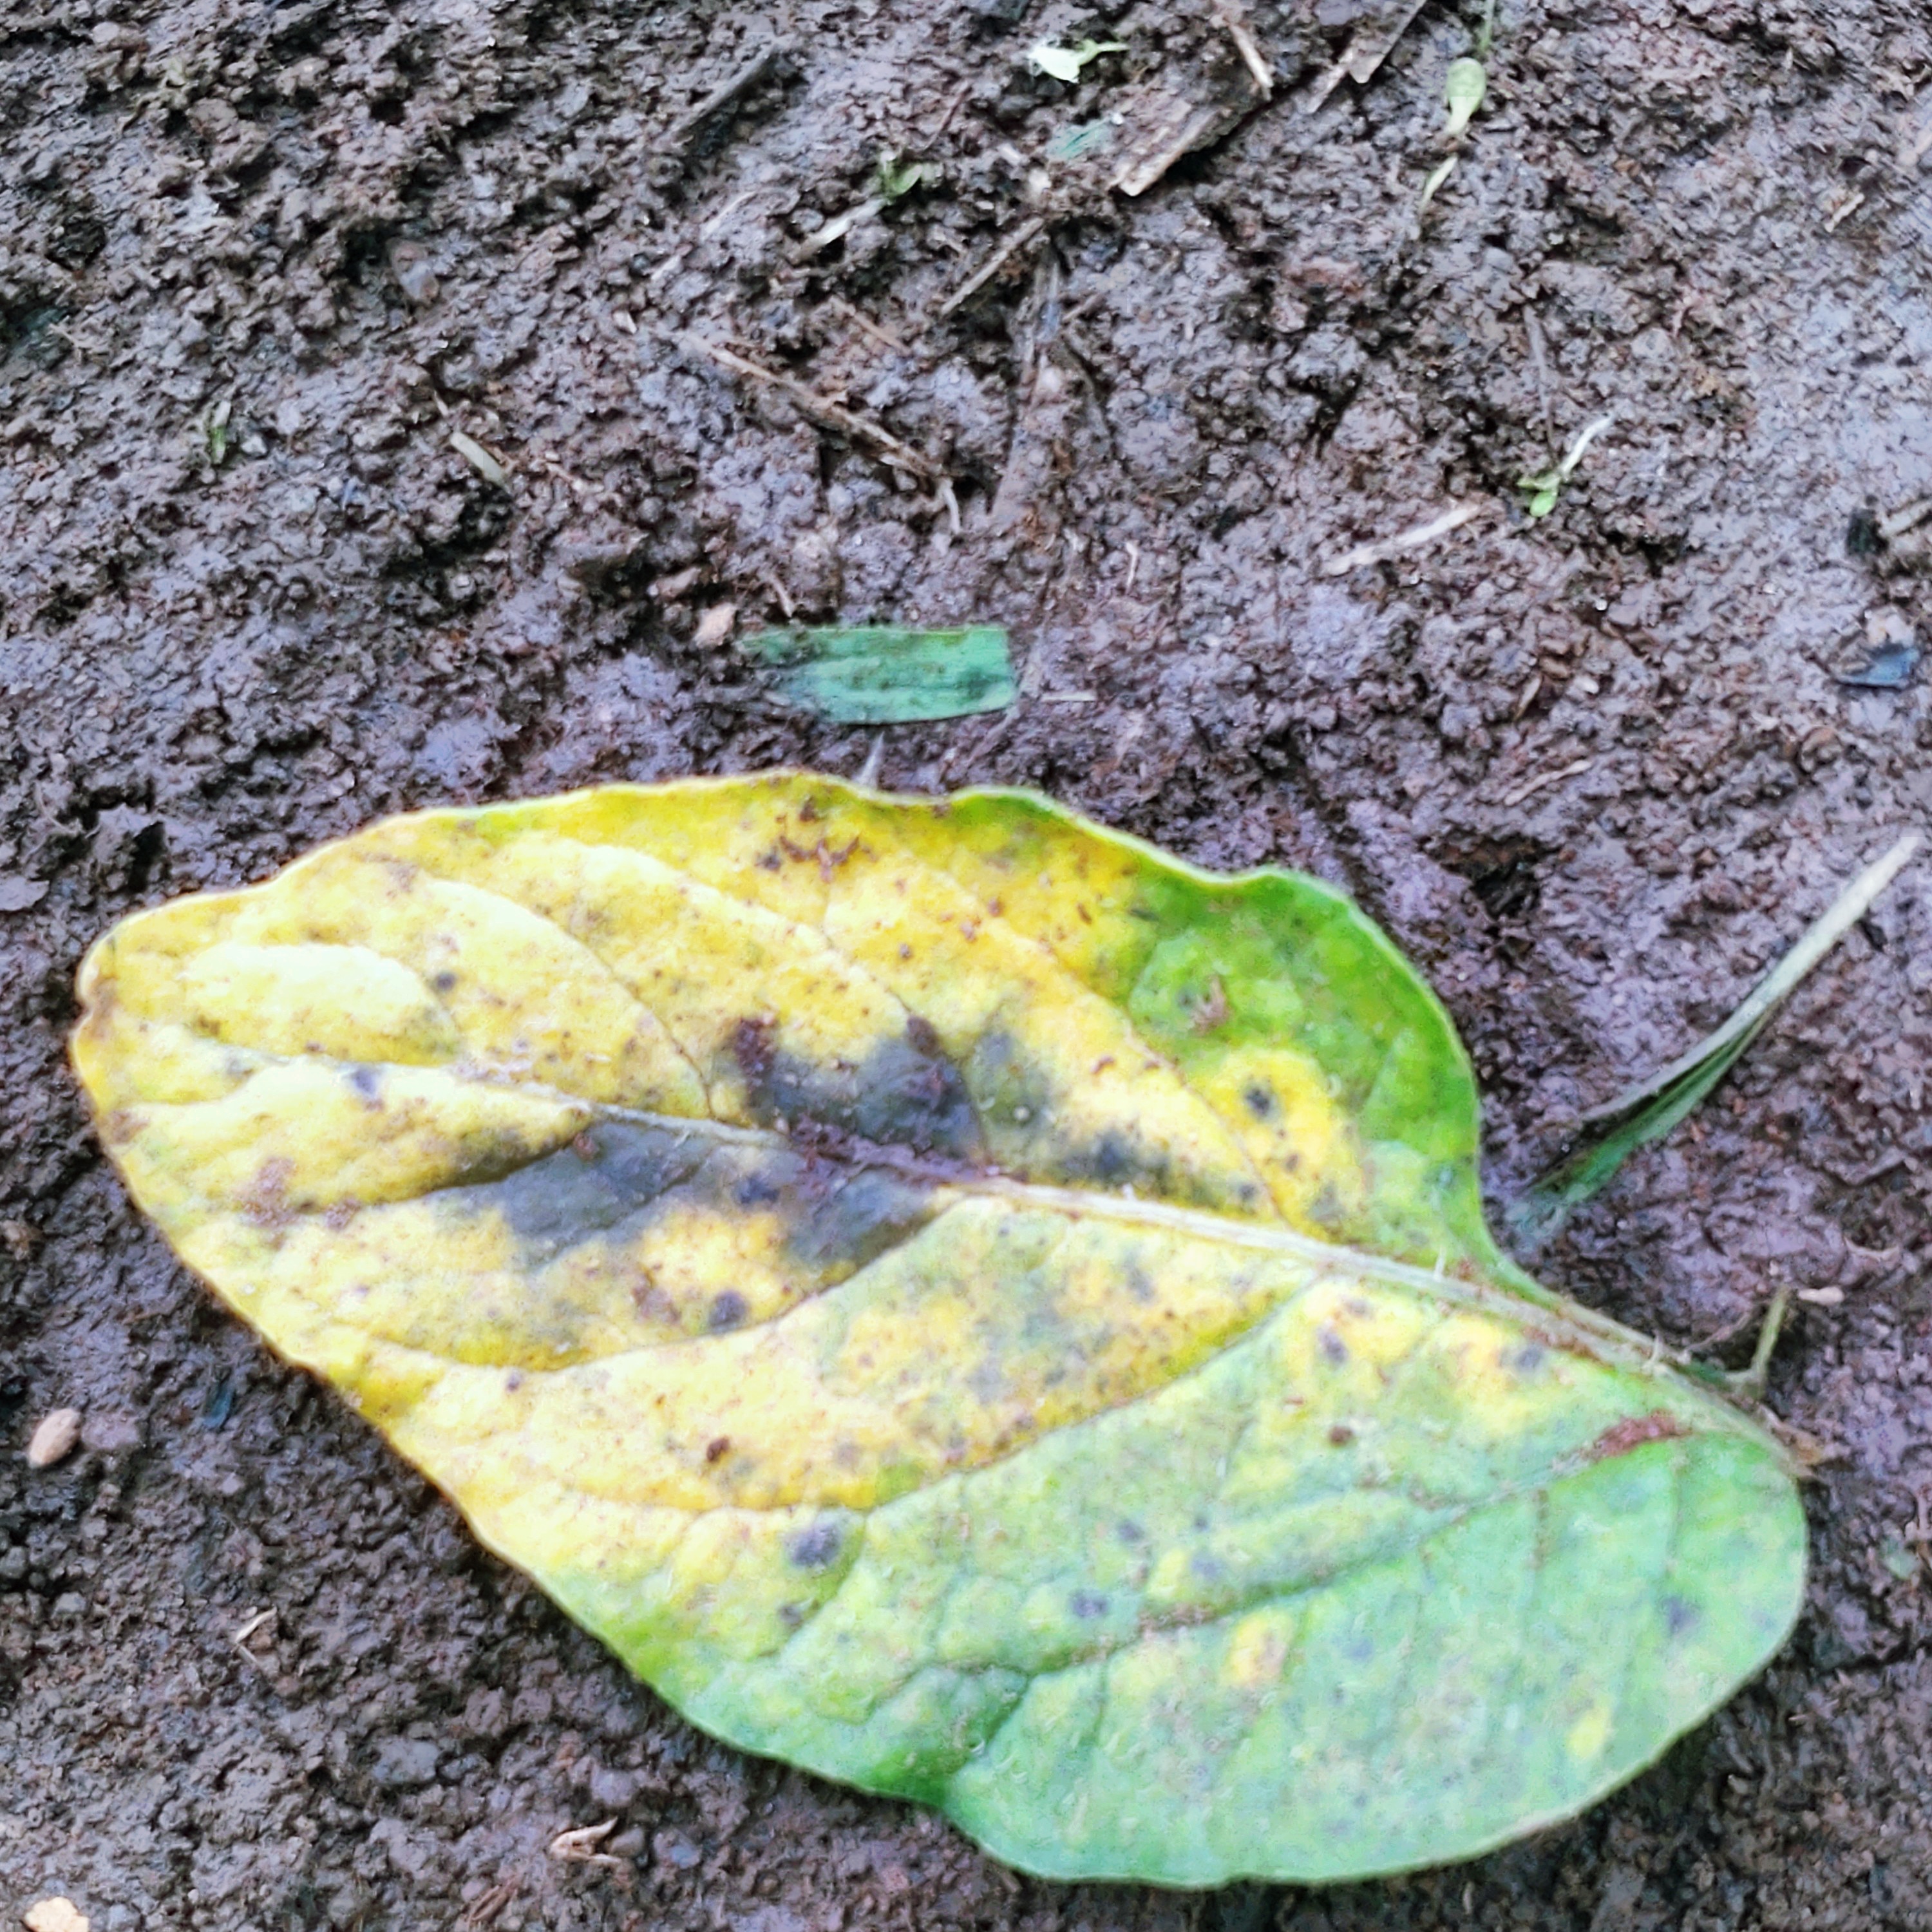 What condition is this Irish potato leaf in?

late blight
